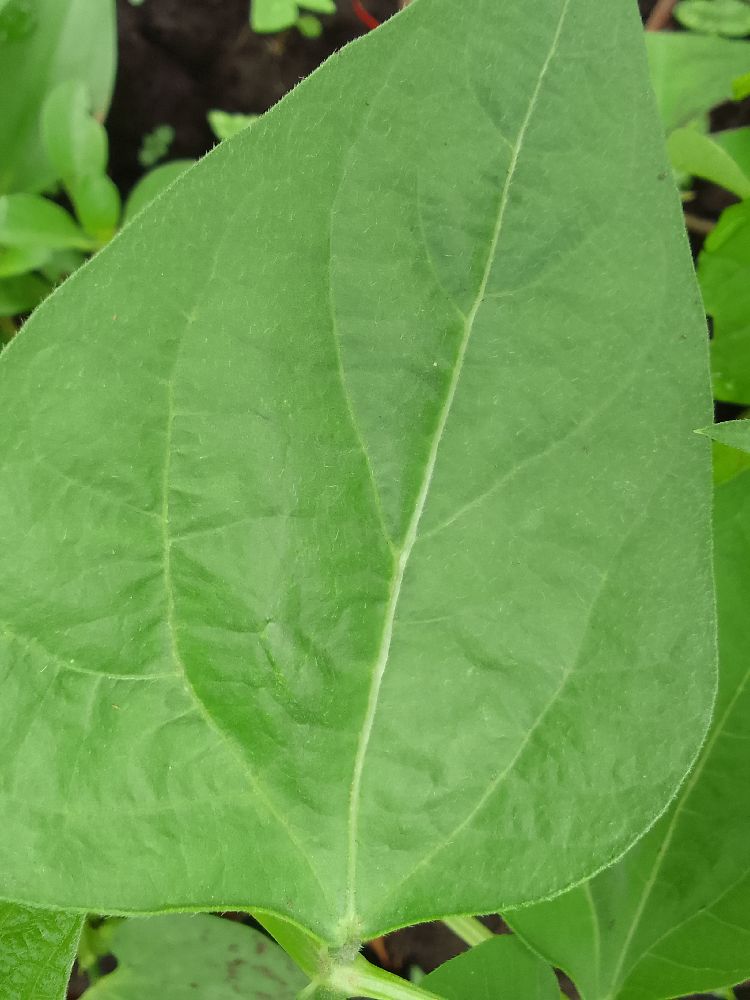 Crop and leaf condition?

common bean, healthy
